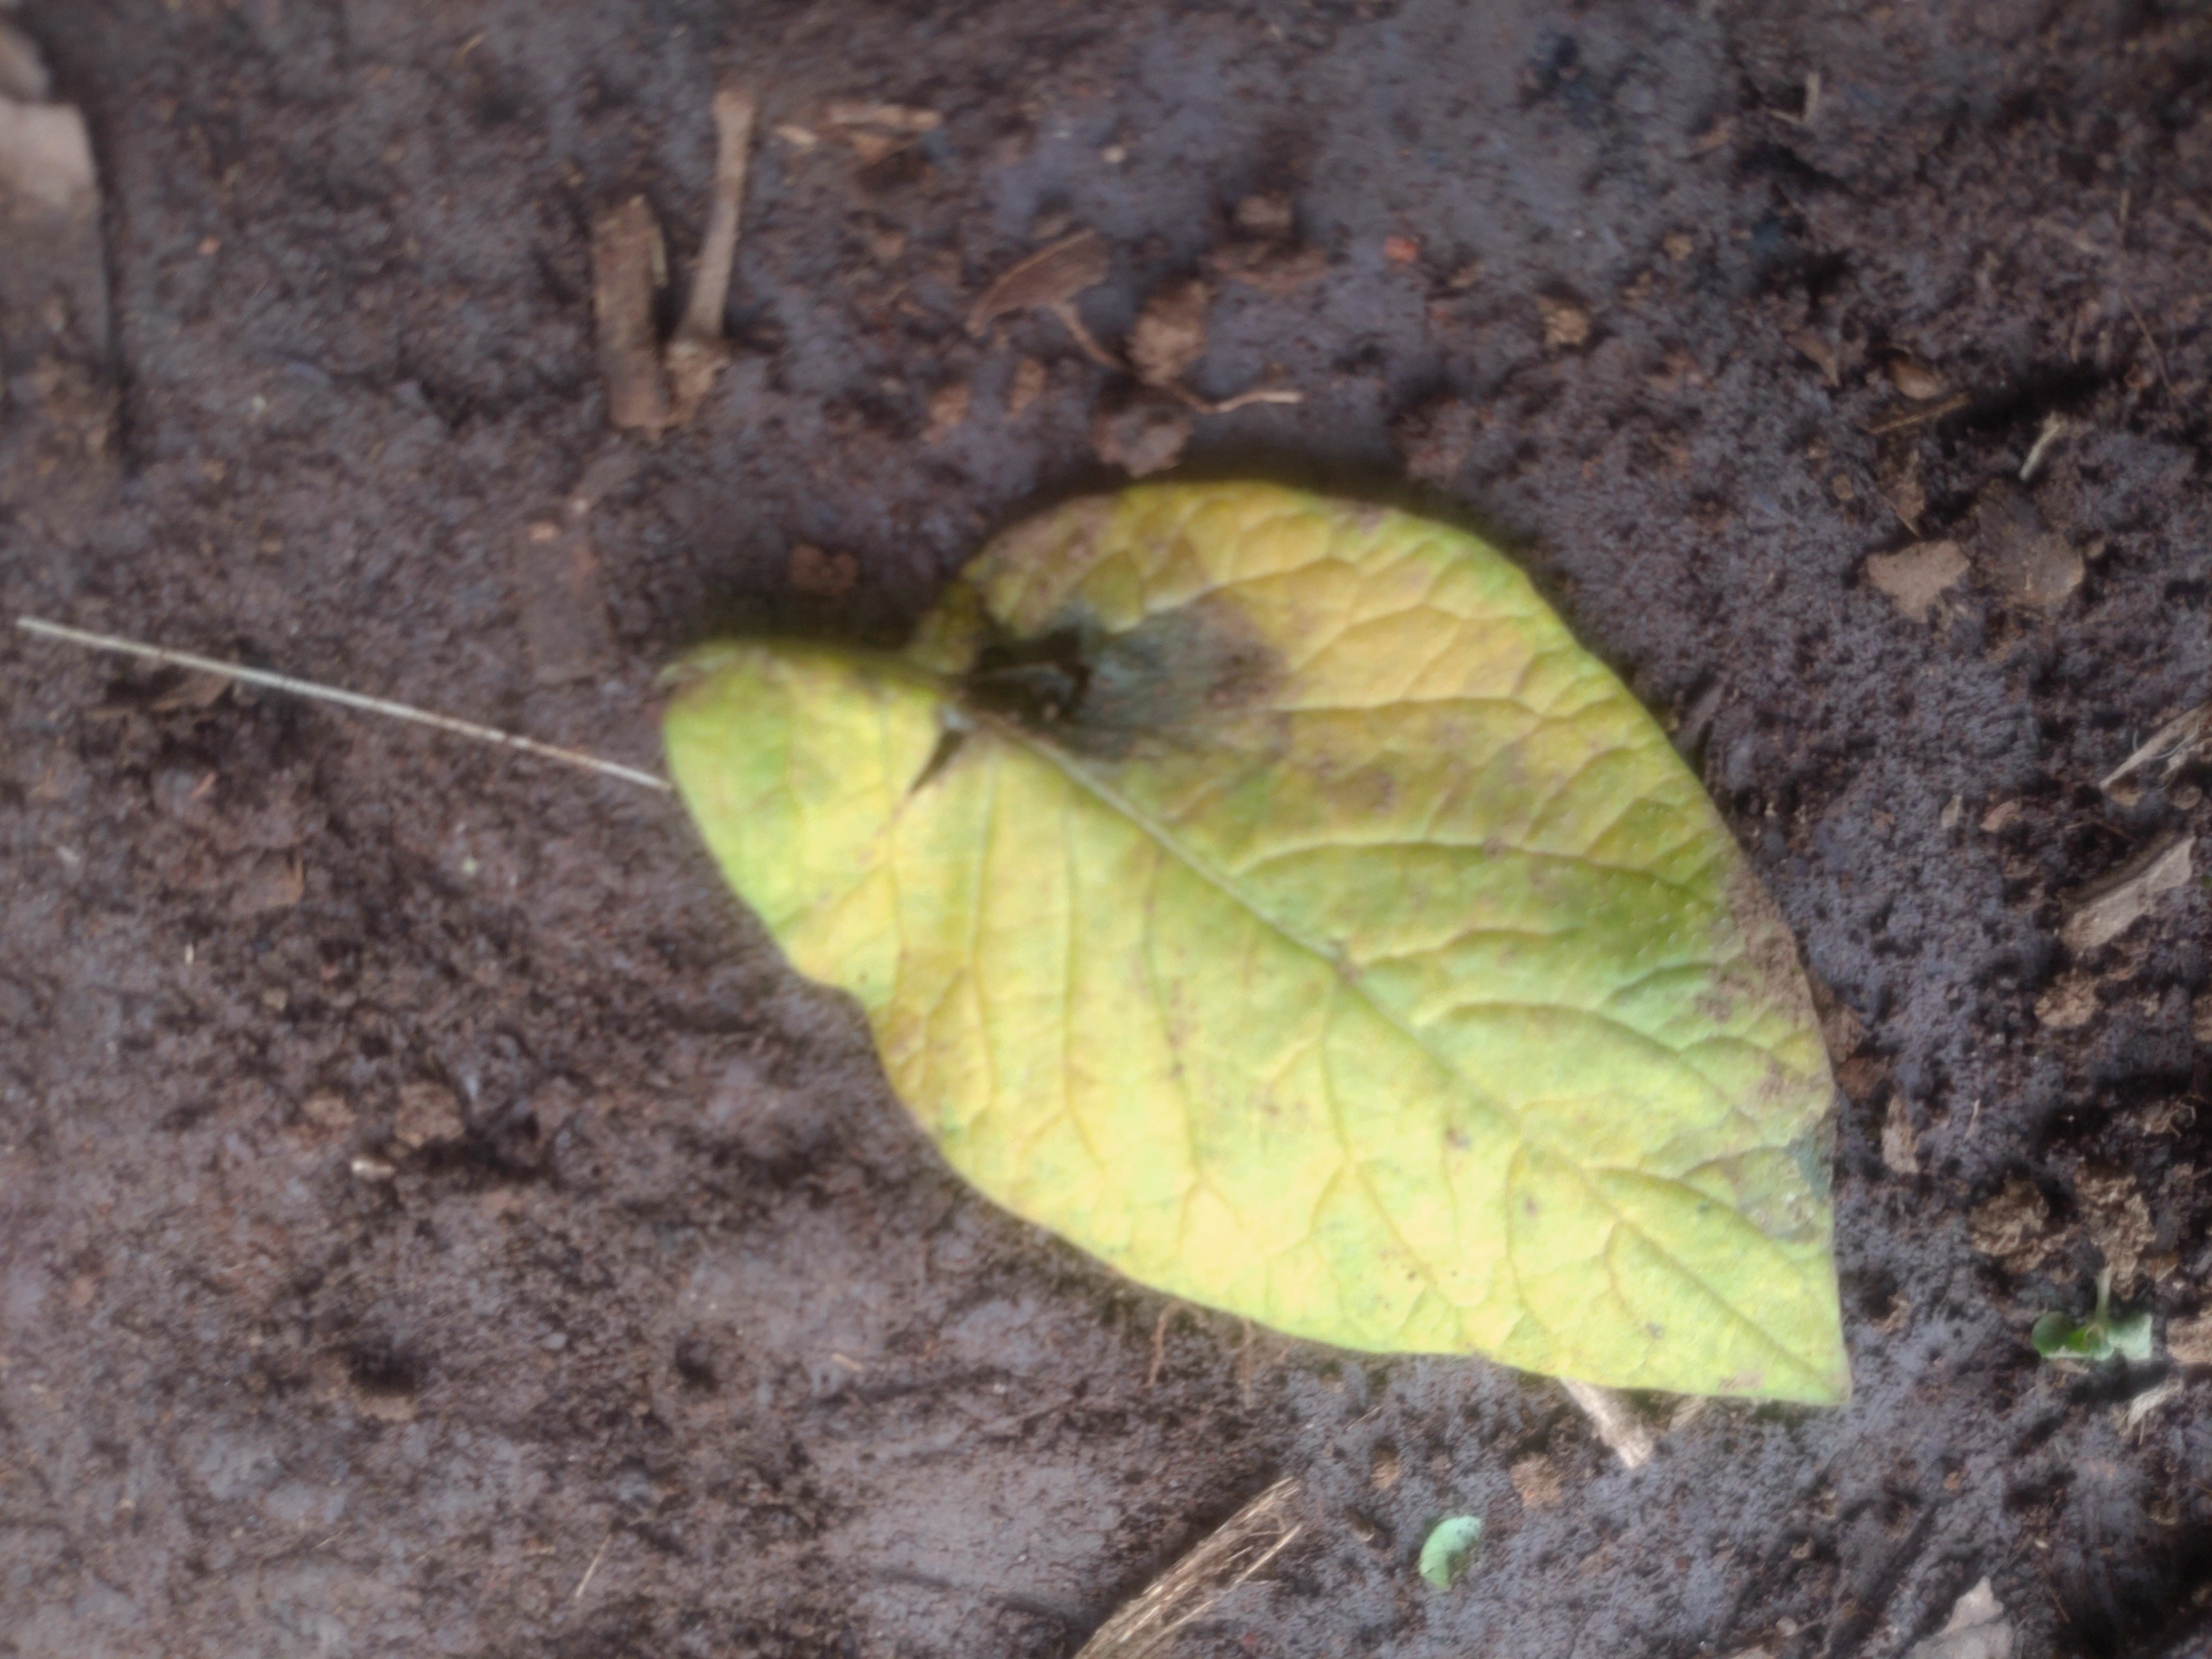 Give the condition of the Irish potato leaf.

late blight
